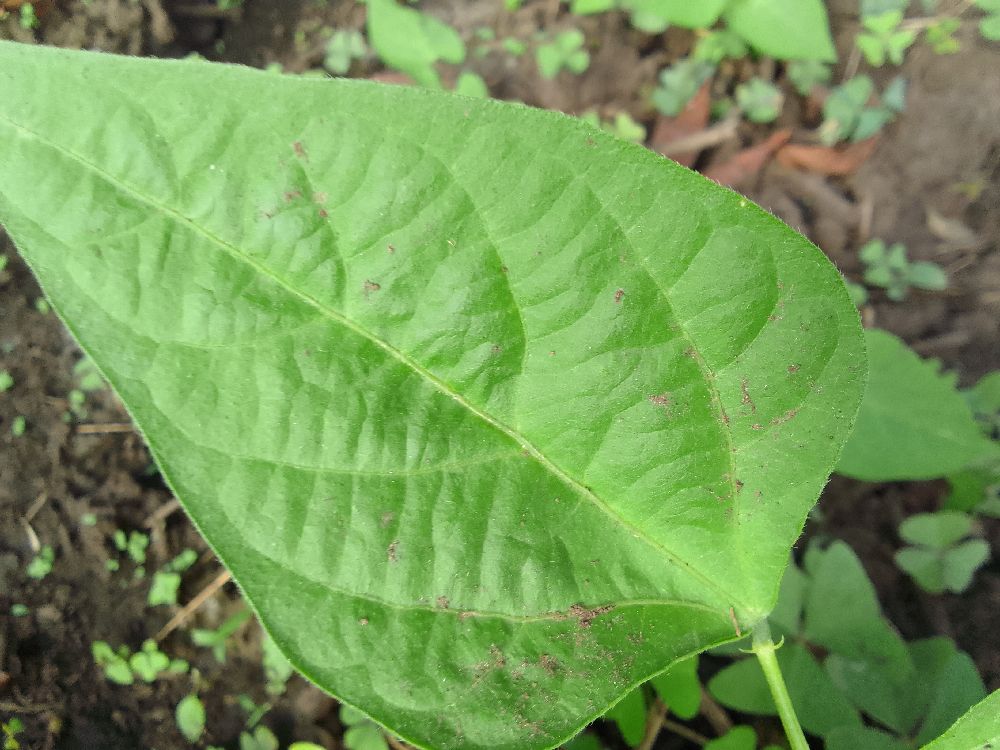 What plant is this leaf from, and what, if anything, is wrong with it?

common bean, healthy
